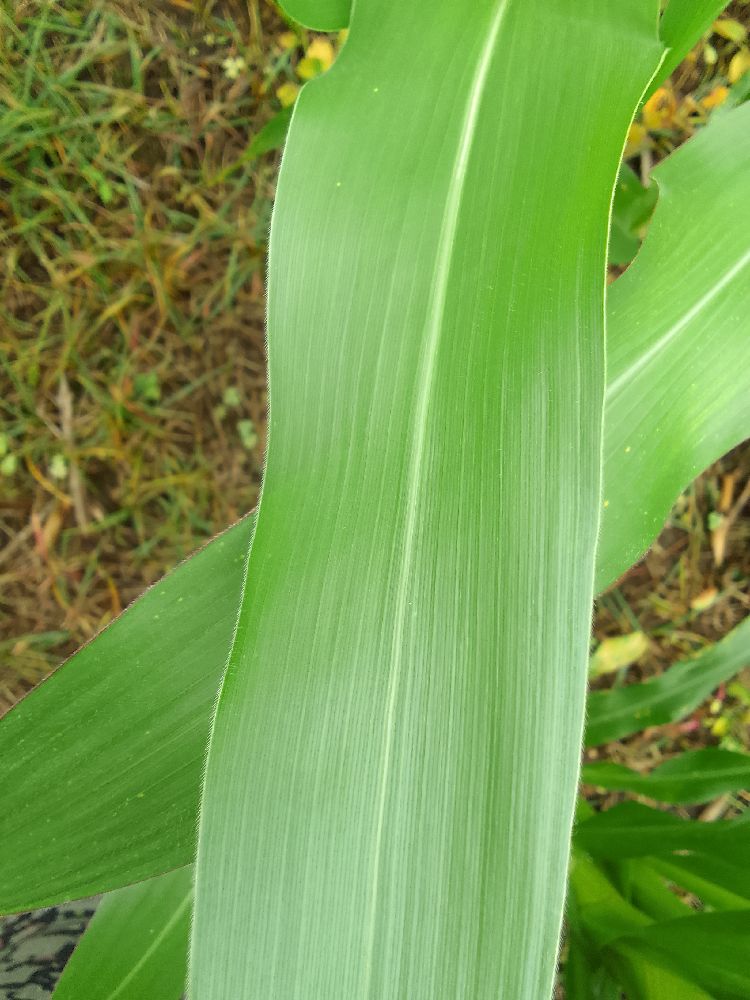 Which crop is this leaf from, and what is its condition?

maize, healthy
